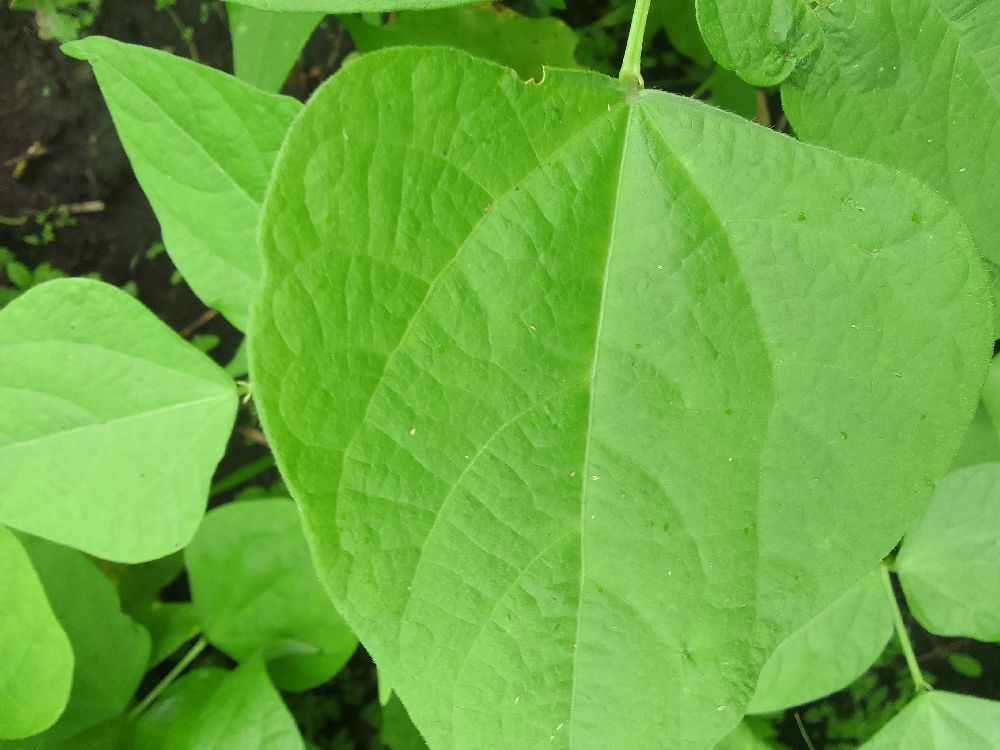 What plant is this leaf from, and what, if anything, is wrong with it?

common bean, healthy
